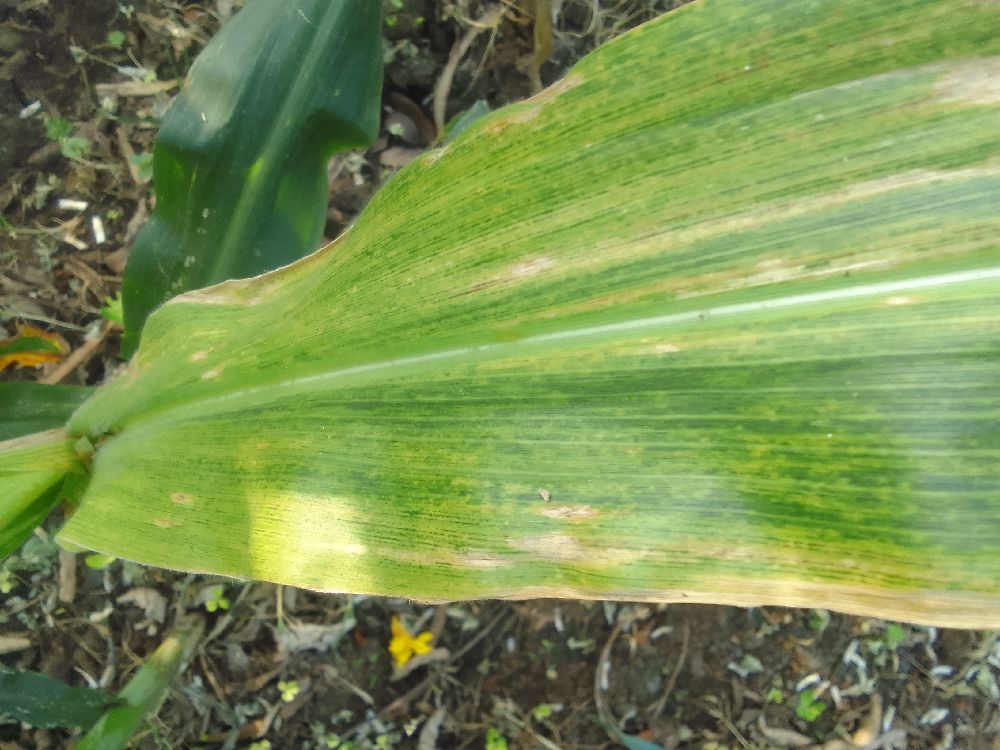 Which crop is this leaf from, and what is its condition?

maize, maize lethal necrosis
